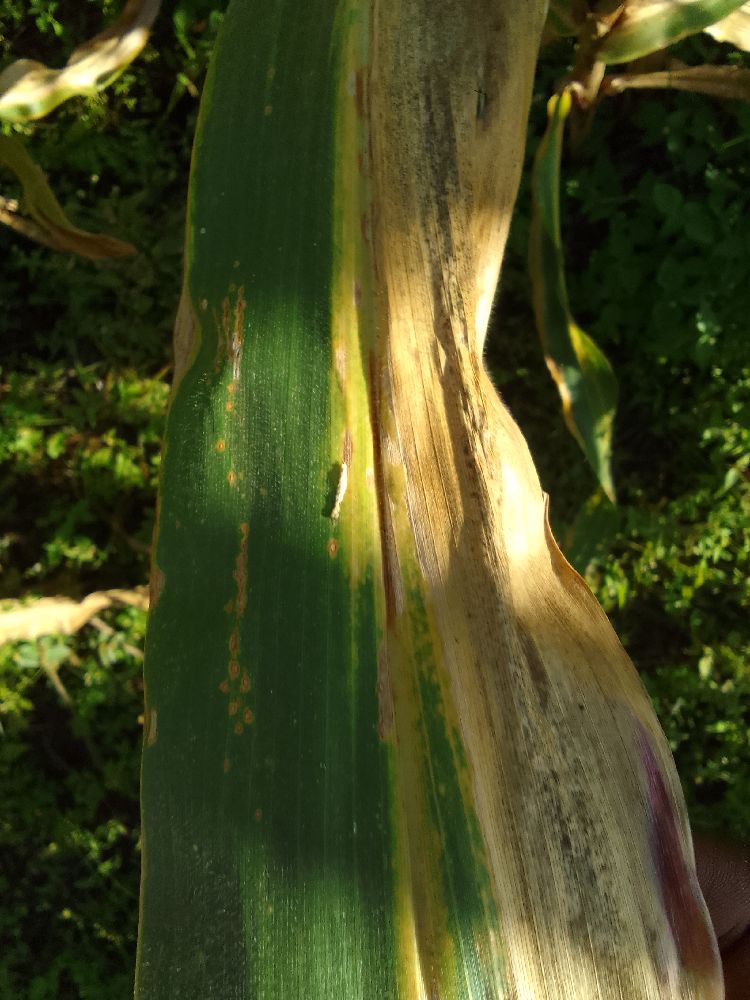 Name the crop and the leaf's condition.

maize, maize lethal necrosis
